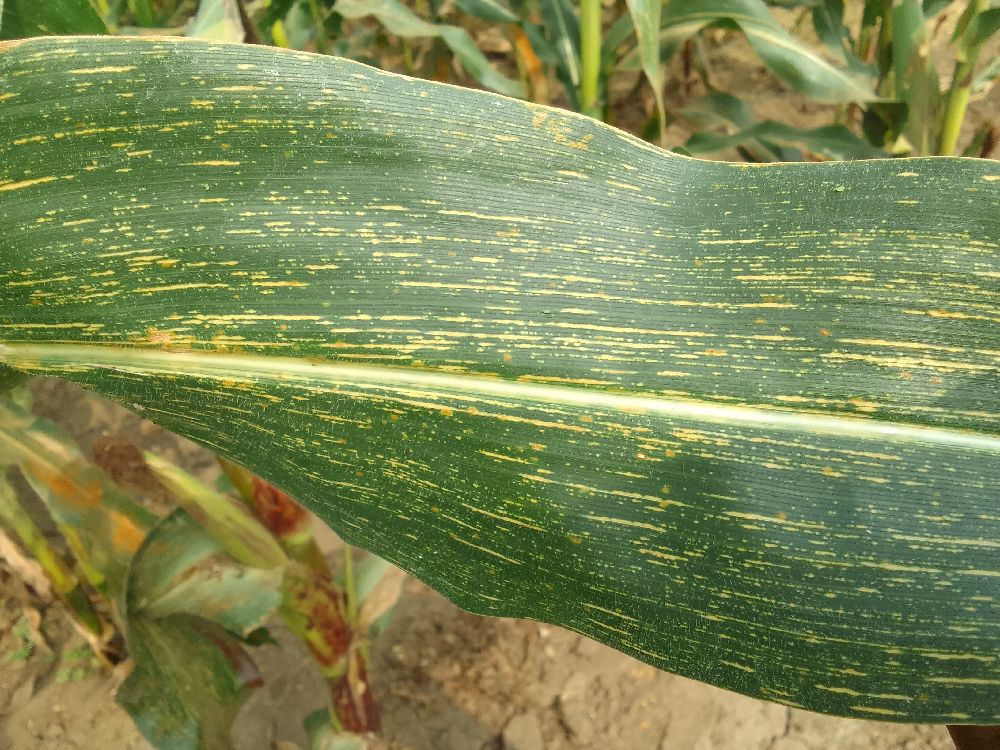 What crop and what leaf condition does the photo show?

maize, maize streak virus
